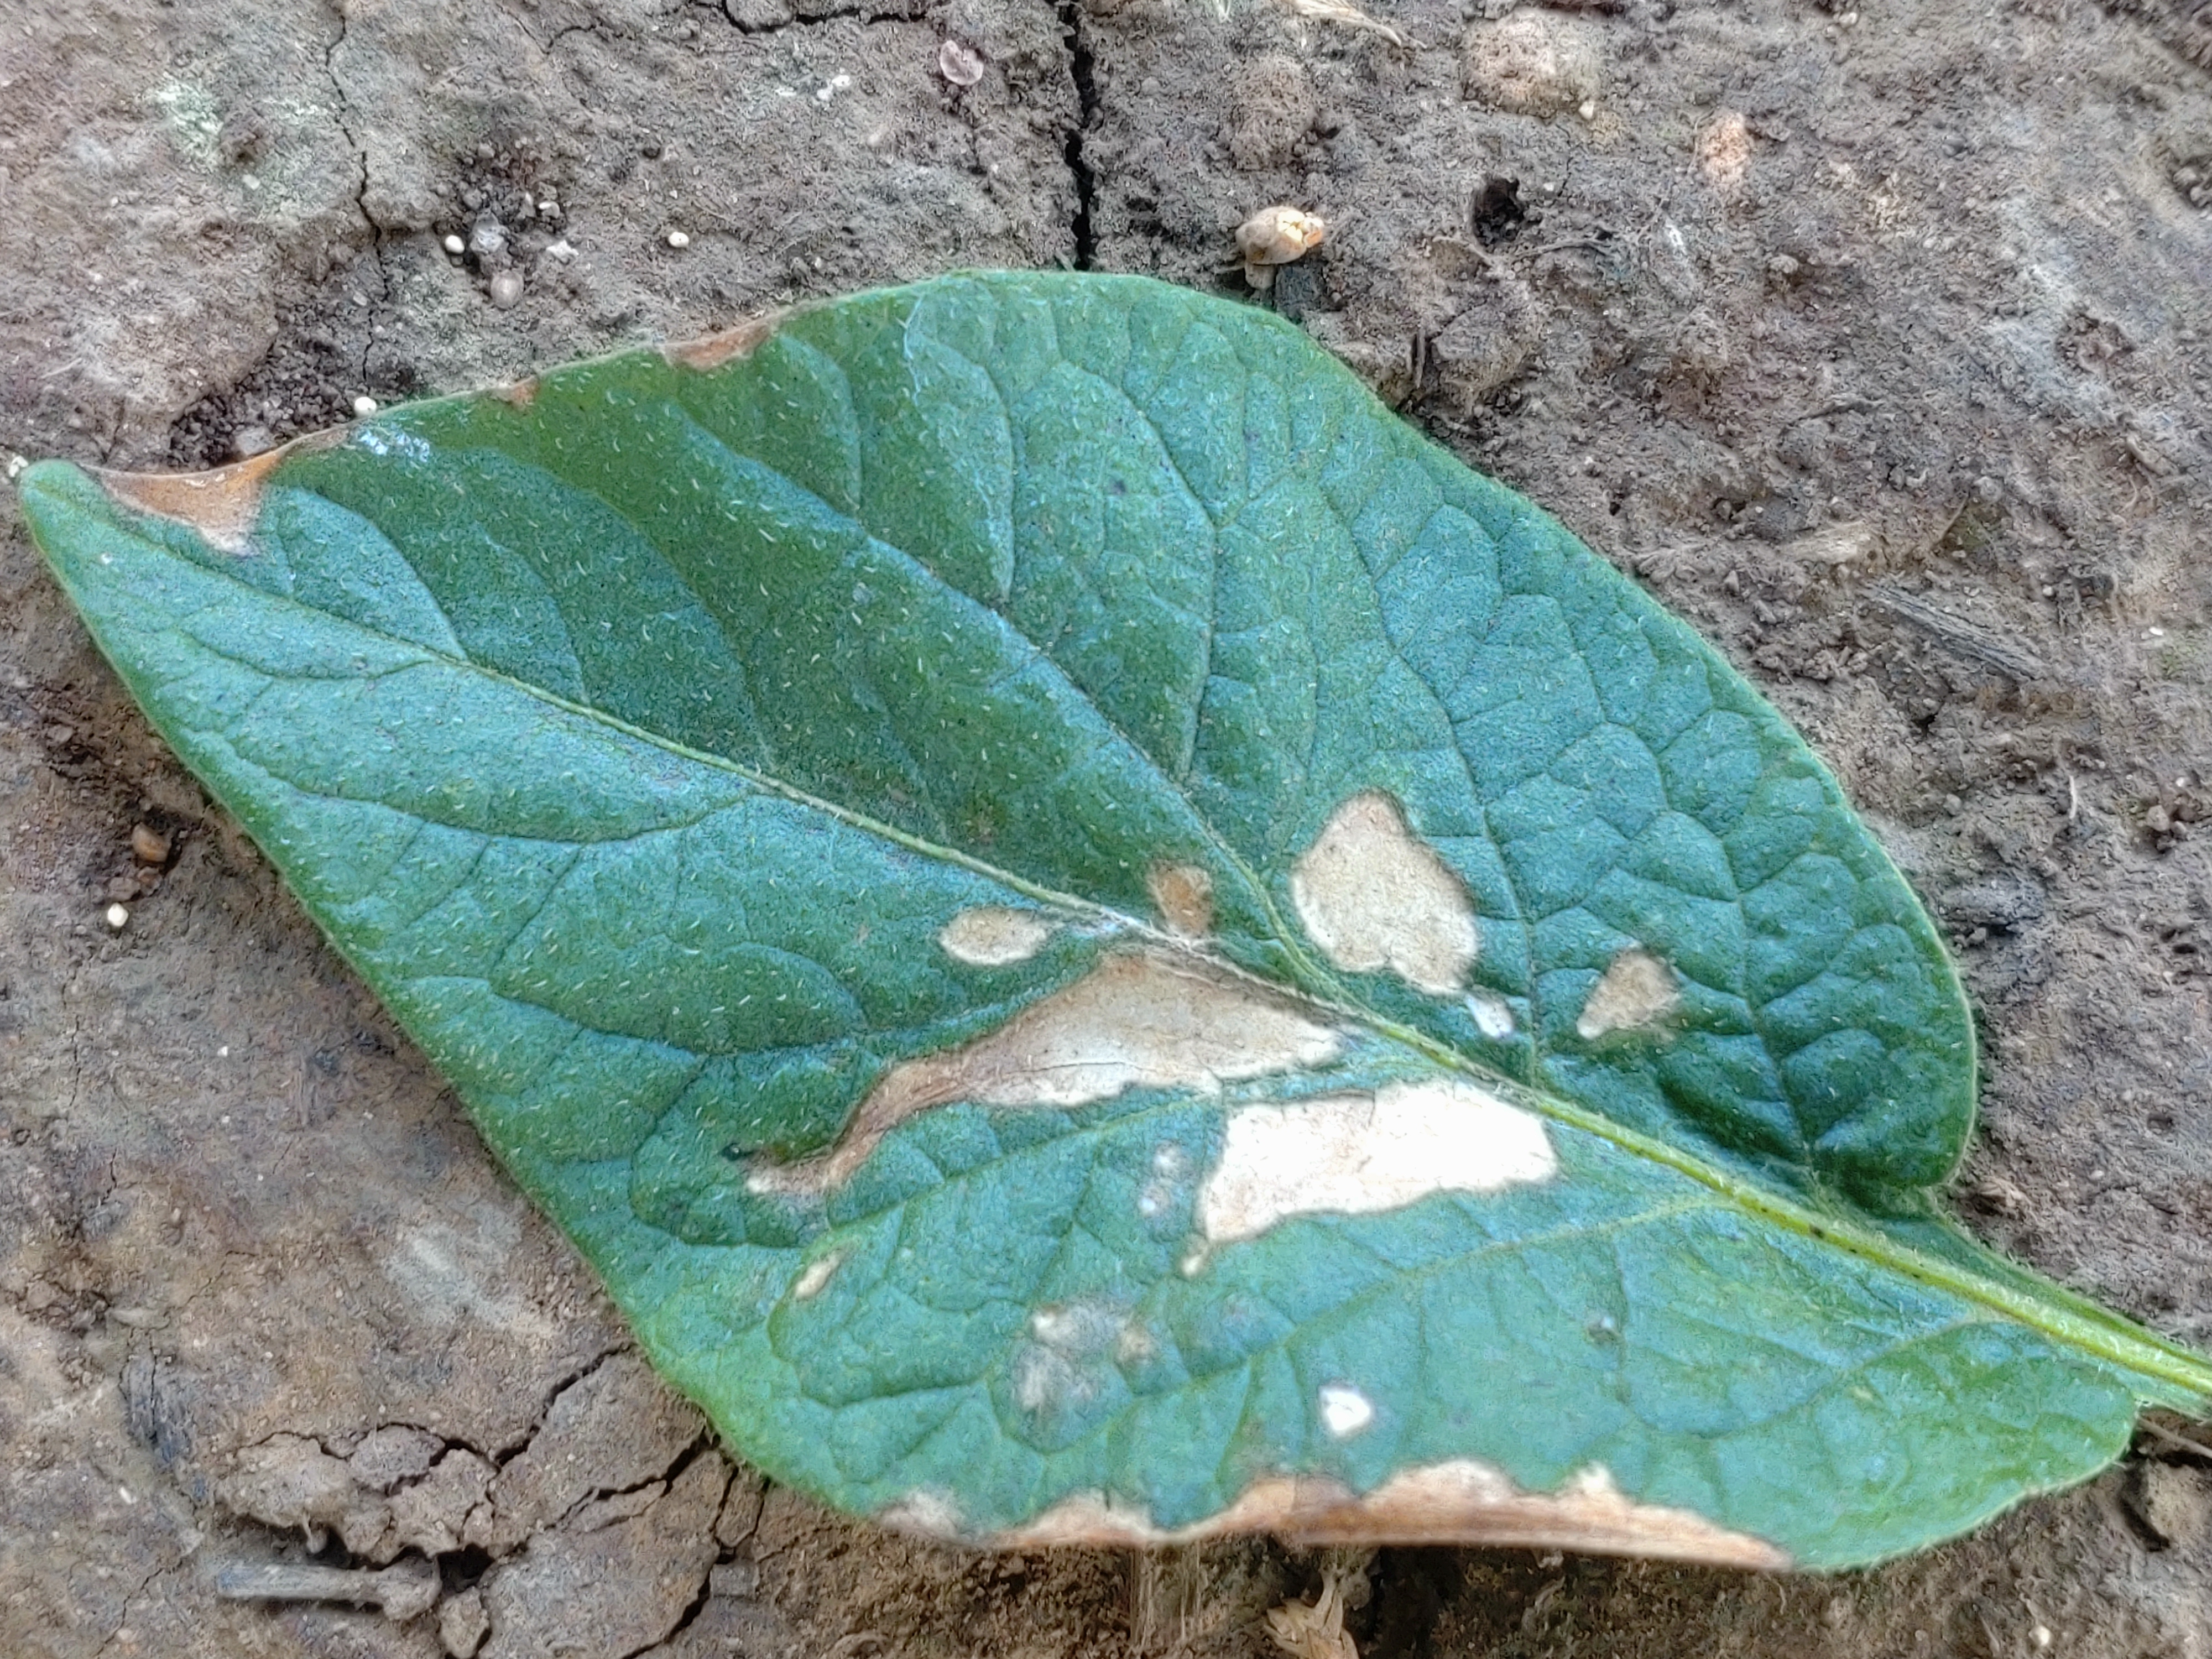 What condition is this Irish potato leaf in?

early blight
